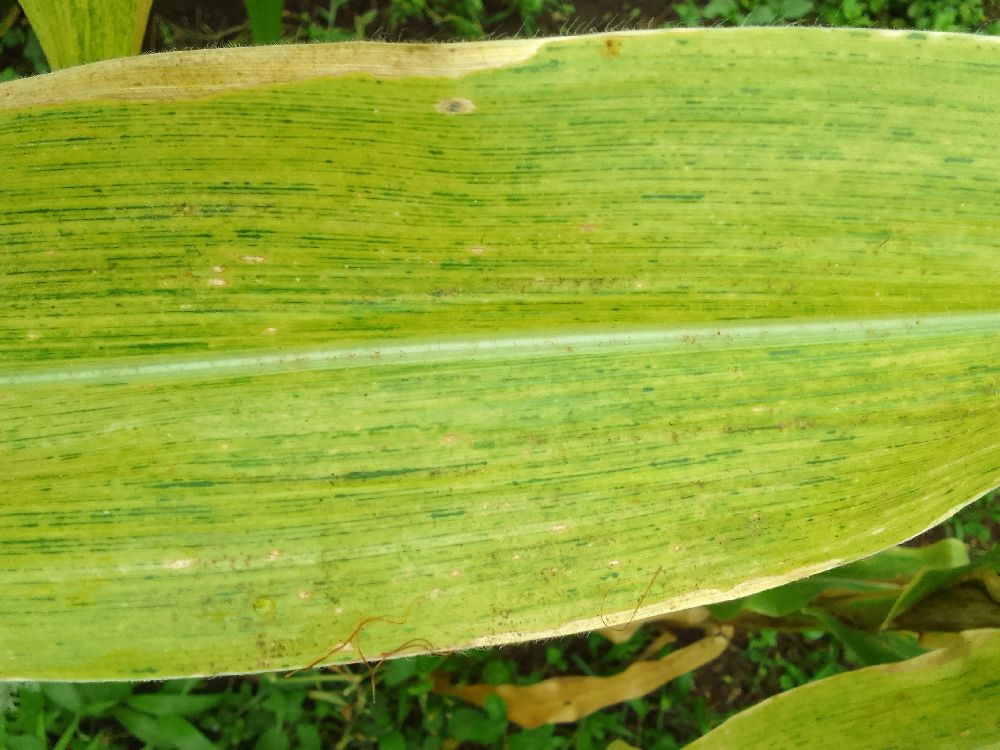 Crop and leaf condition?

maize, maize lethal necrosis
